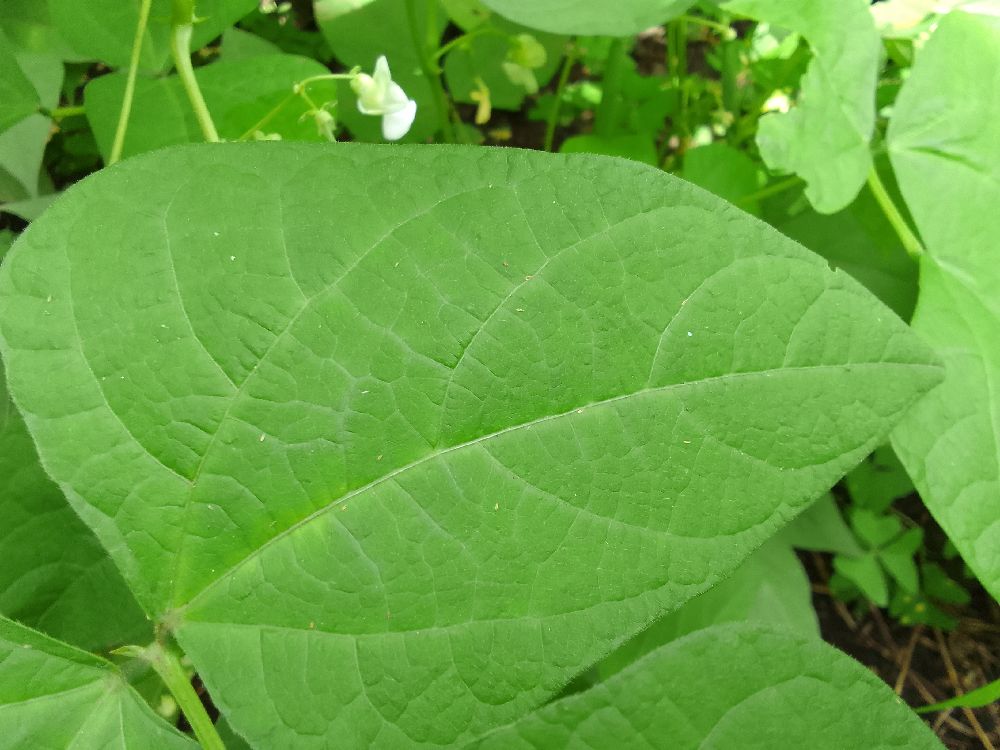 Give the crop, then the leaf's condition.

common bean, healthy
